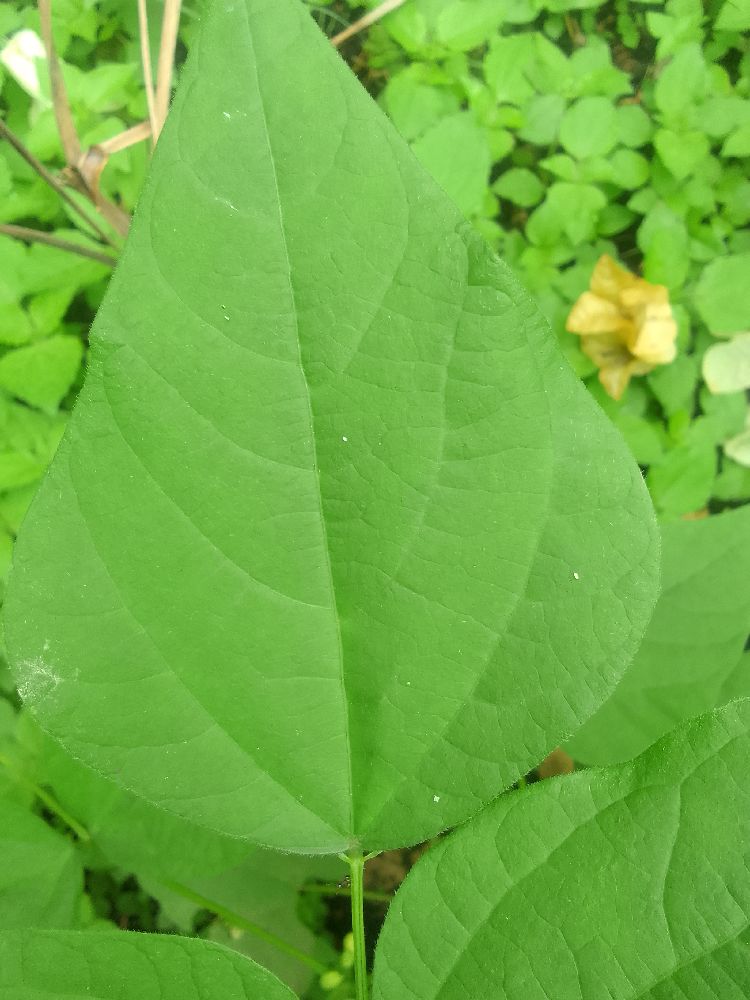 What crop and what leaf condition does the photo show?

common bean, healthy
